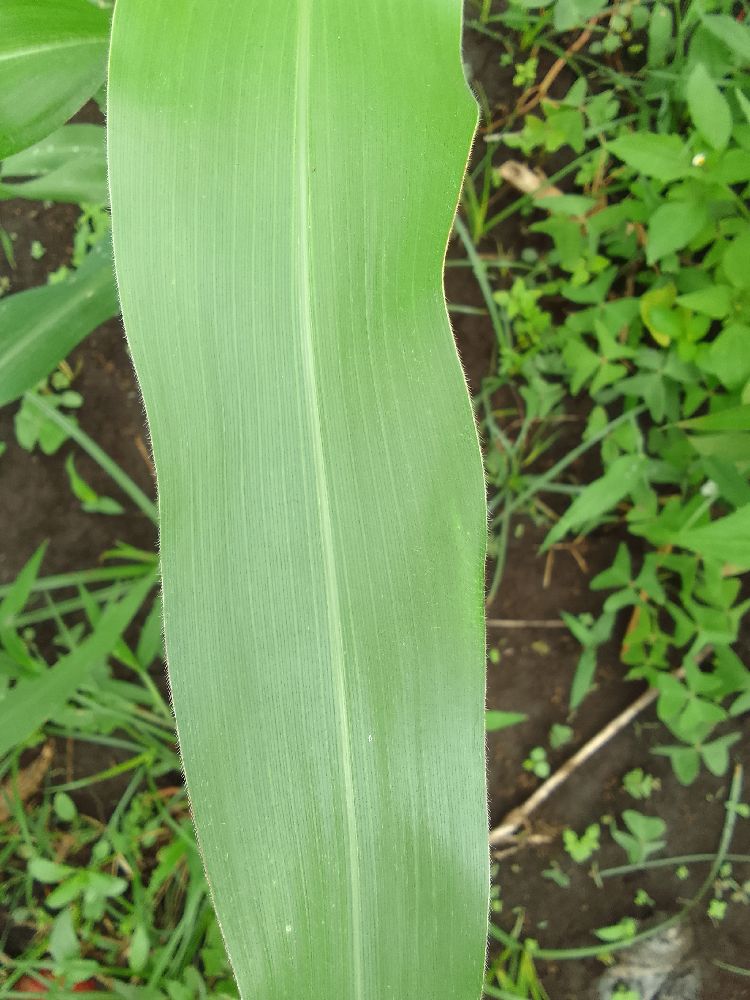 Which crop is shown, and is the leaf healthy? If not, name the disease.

maize, healthy
